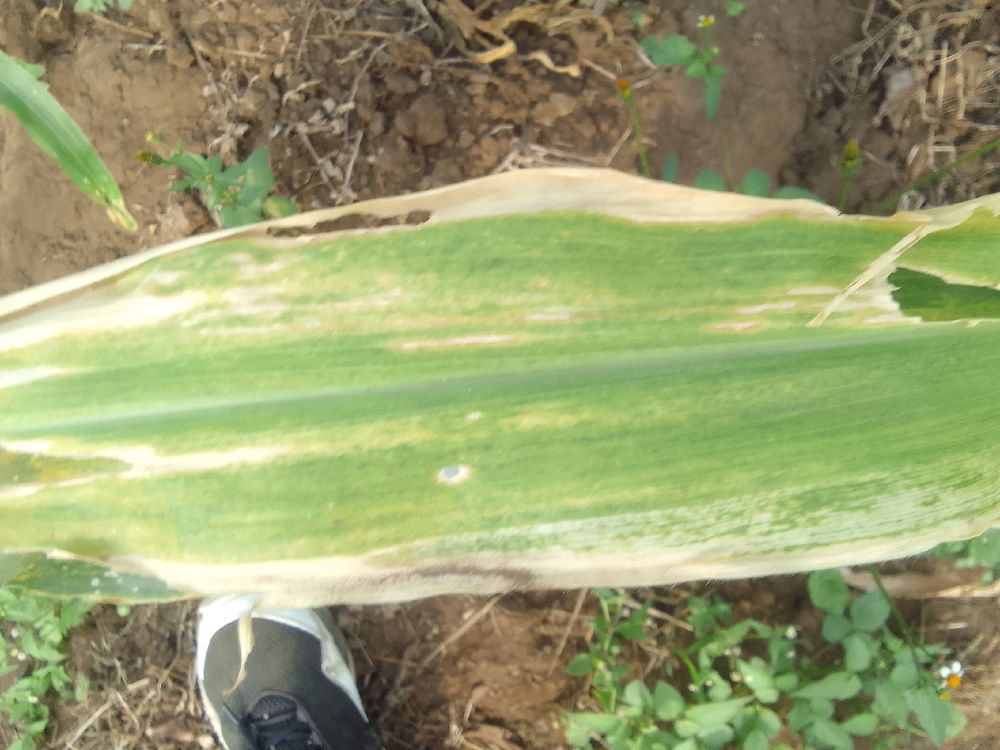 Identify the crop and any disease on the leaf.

maize, maize lethal necrosis
